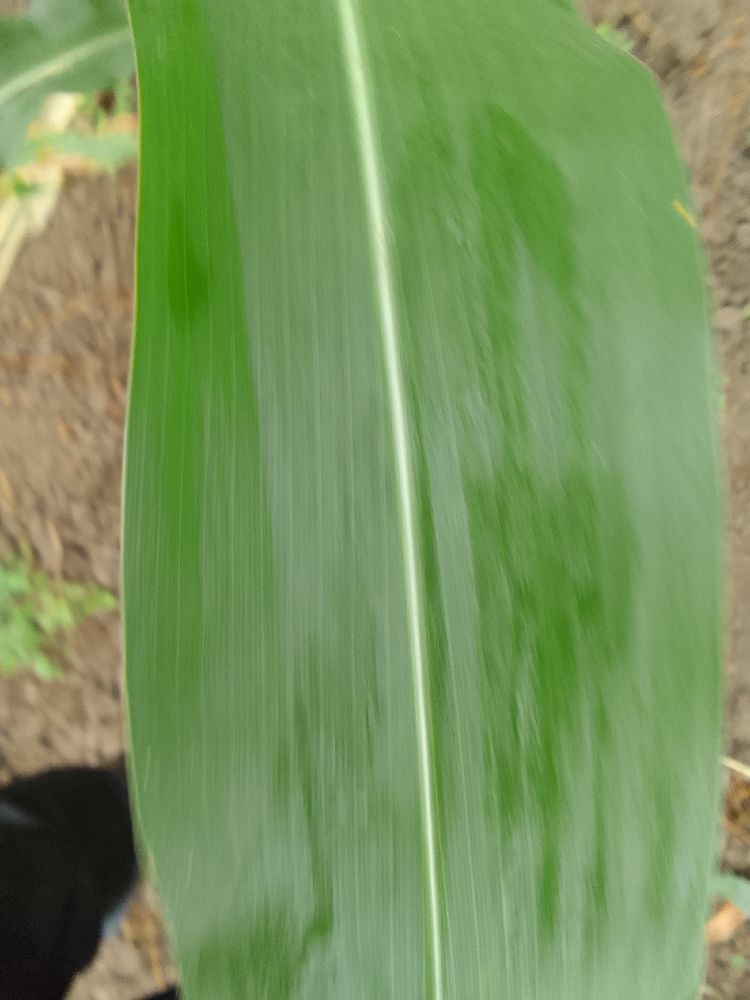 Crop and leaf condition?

maize, healthy
